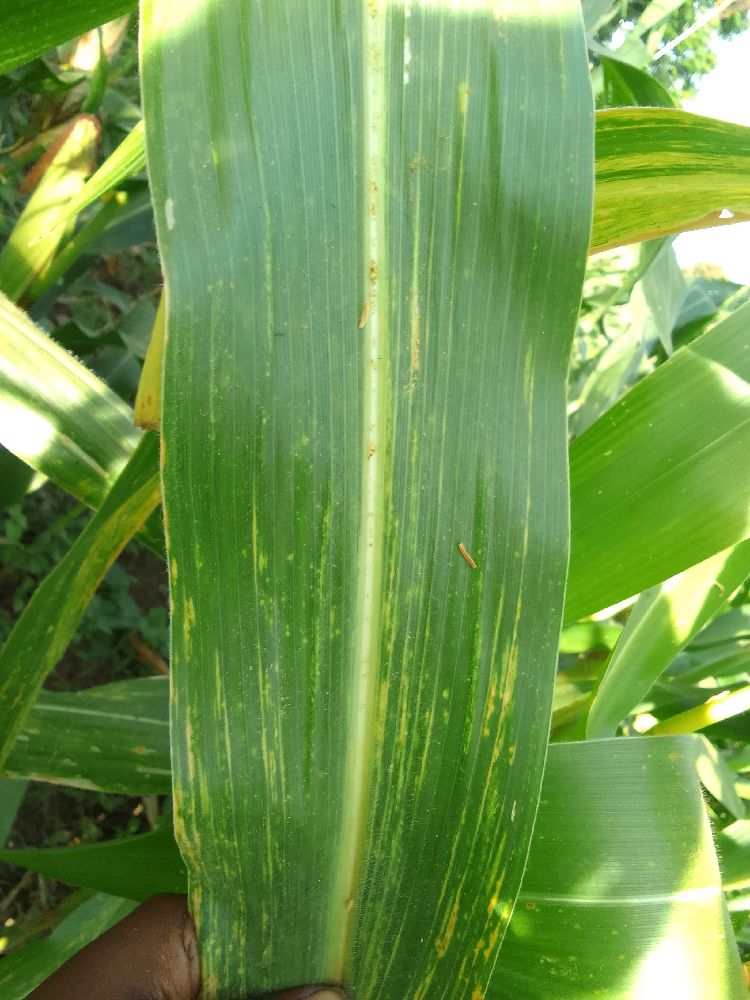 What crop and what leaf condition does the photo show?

maize, maize lethal necrosis
